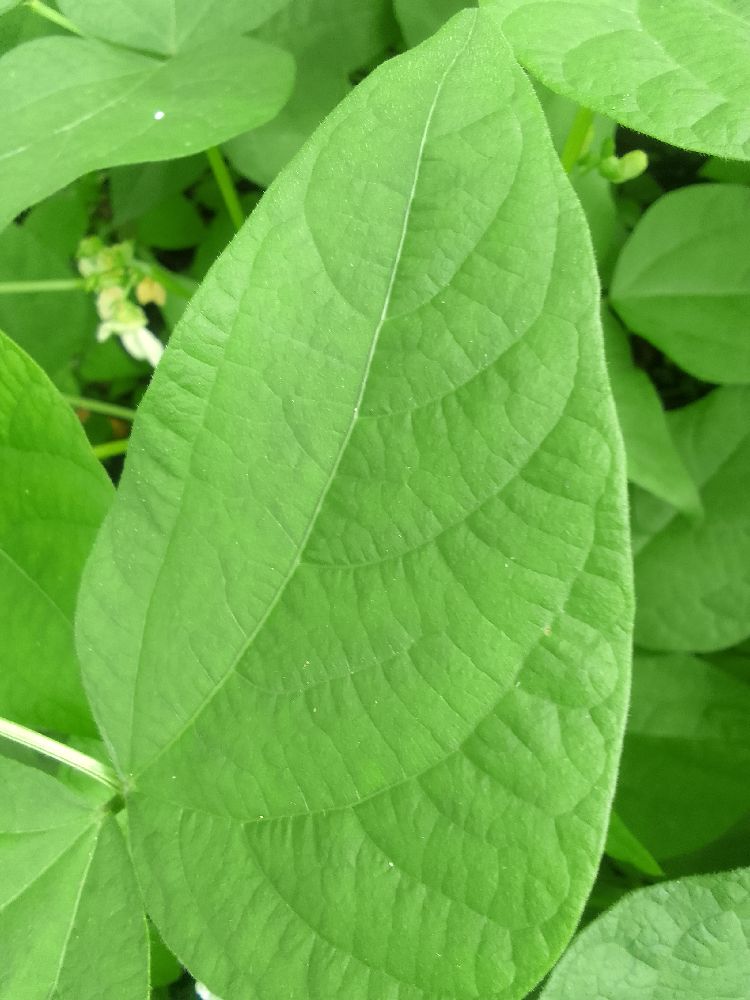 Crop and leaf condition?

common bean, healthy
